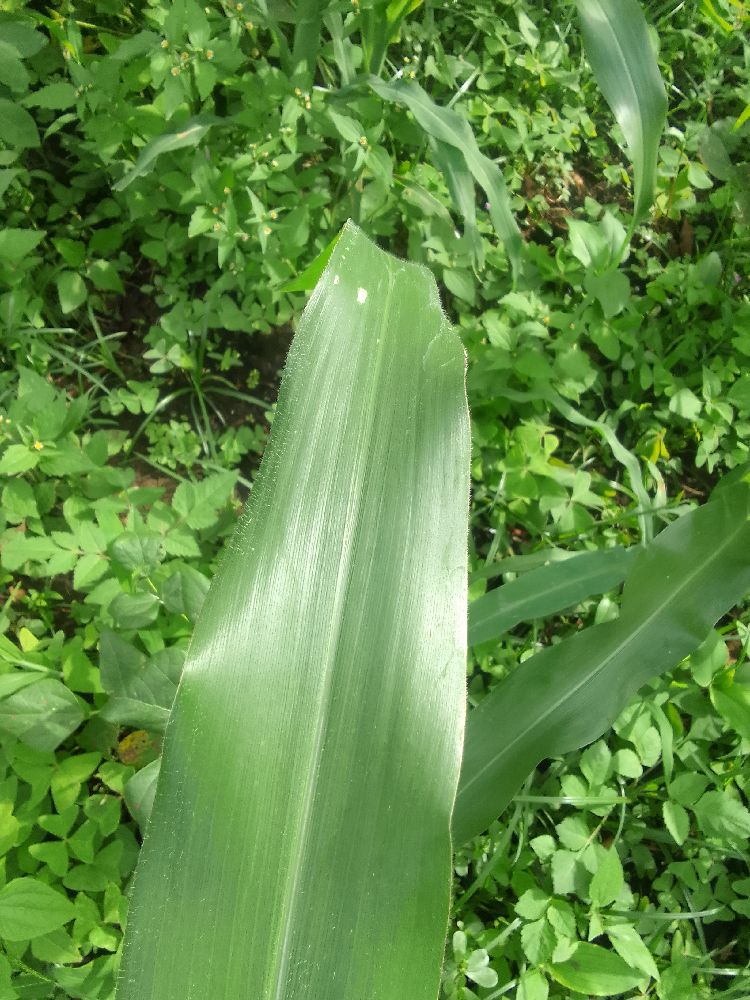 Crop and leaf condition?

maize, healthy
